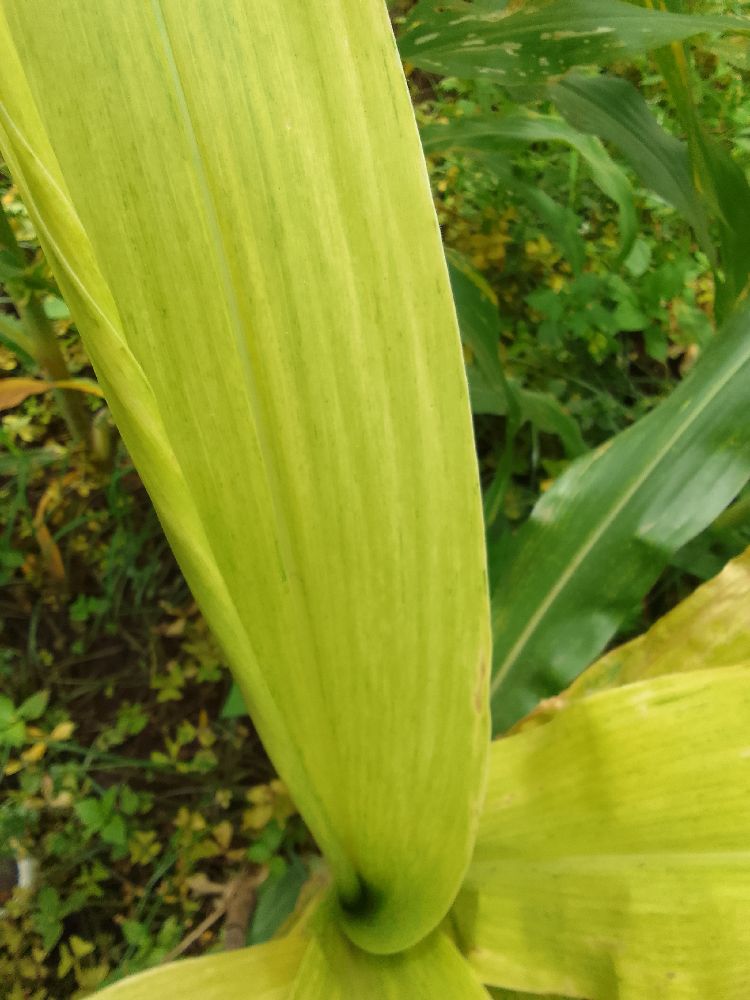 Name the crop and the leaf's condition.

maize, maize lethal necrosis
